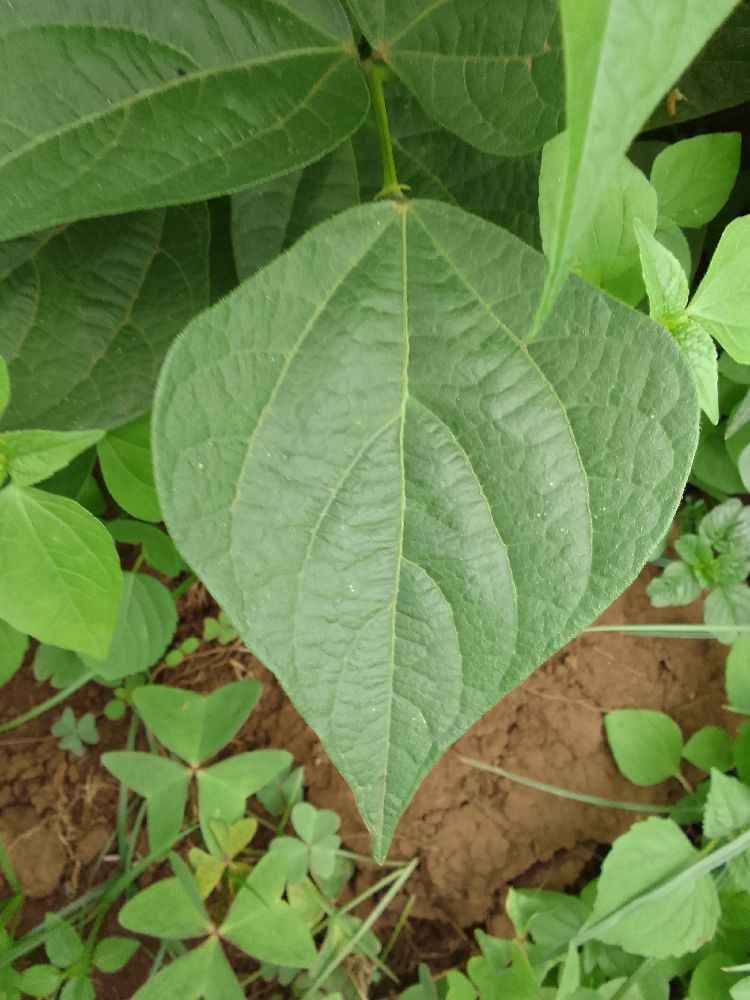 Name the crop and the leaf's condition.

common bean, healthy
